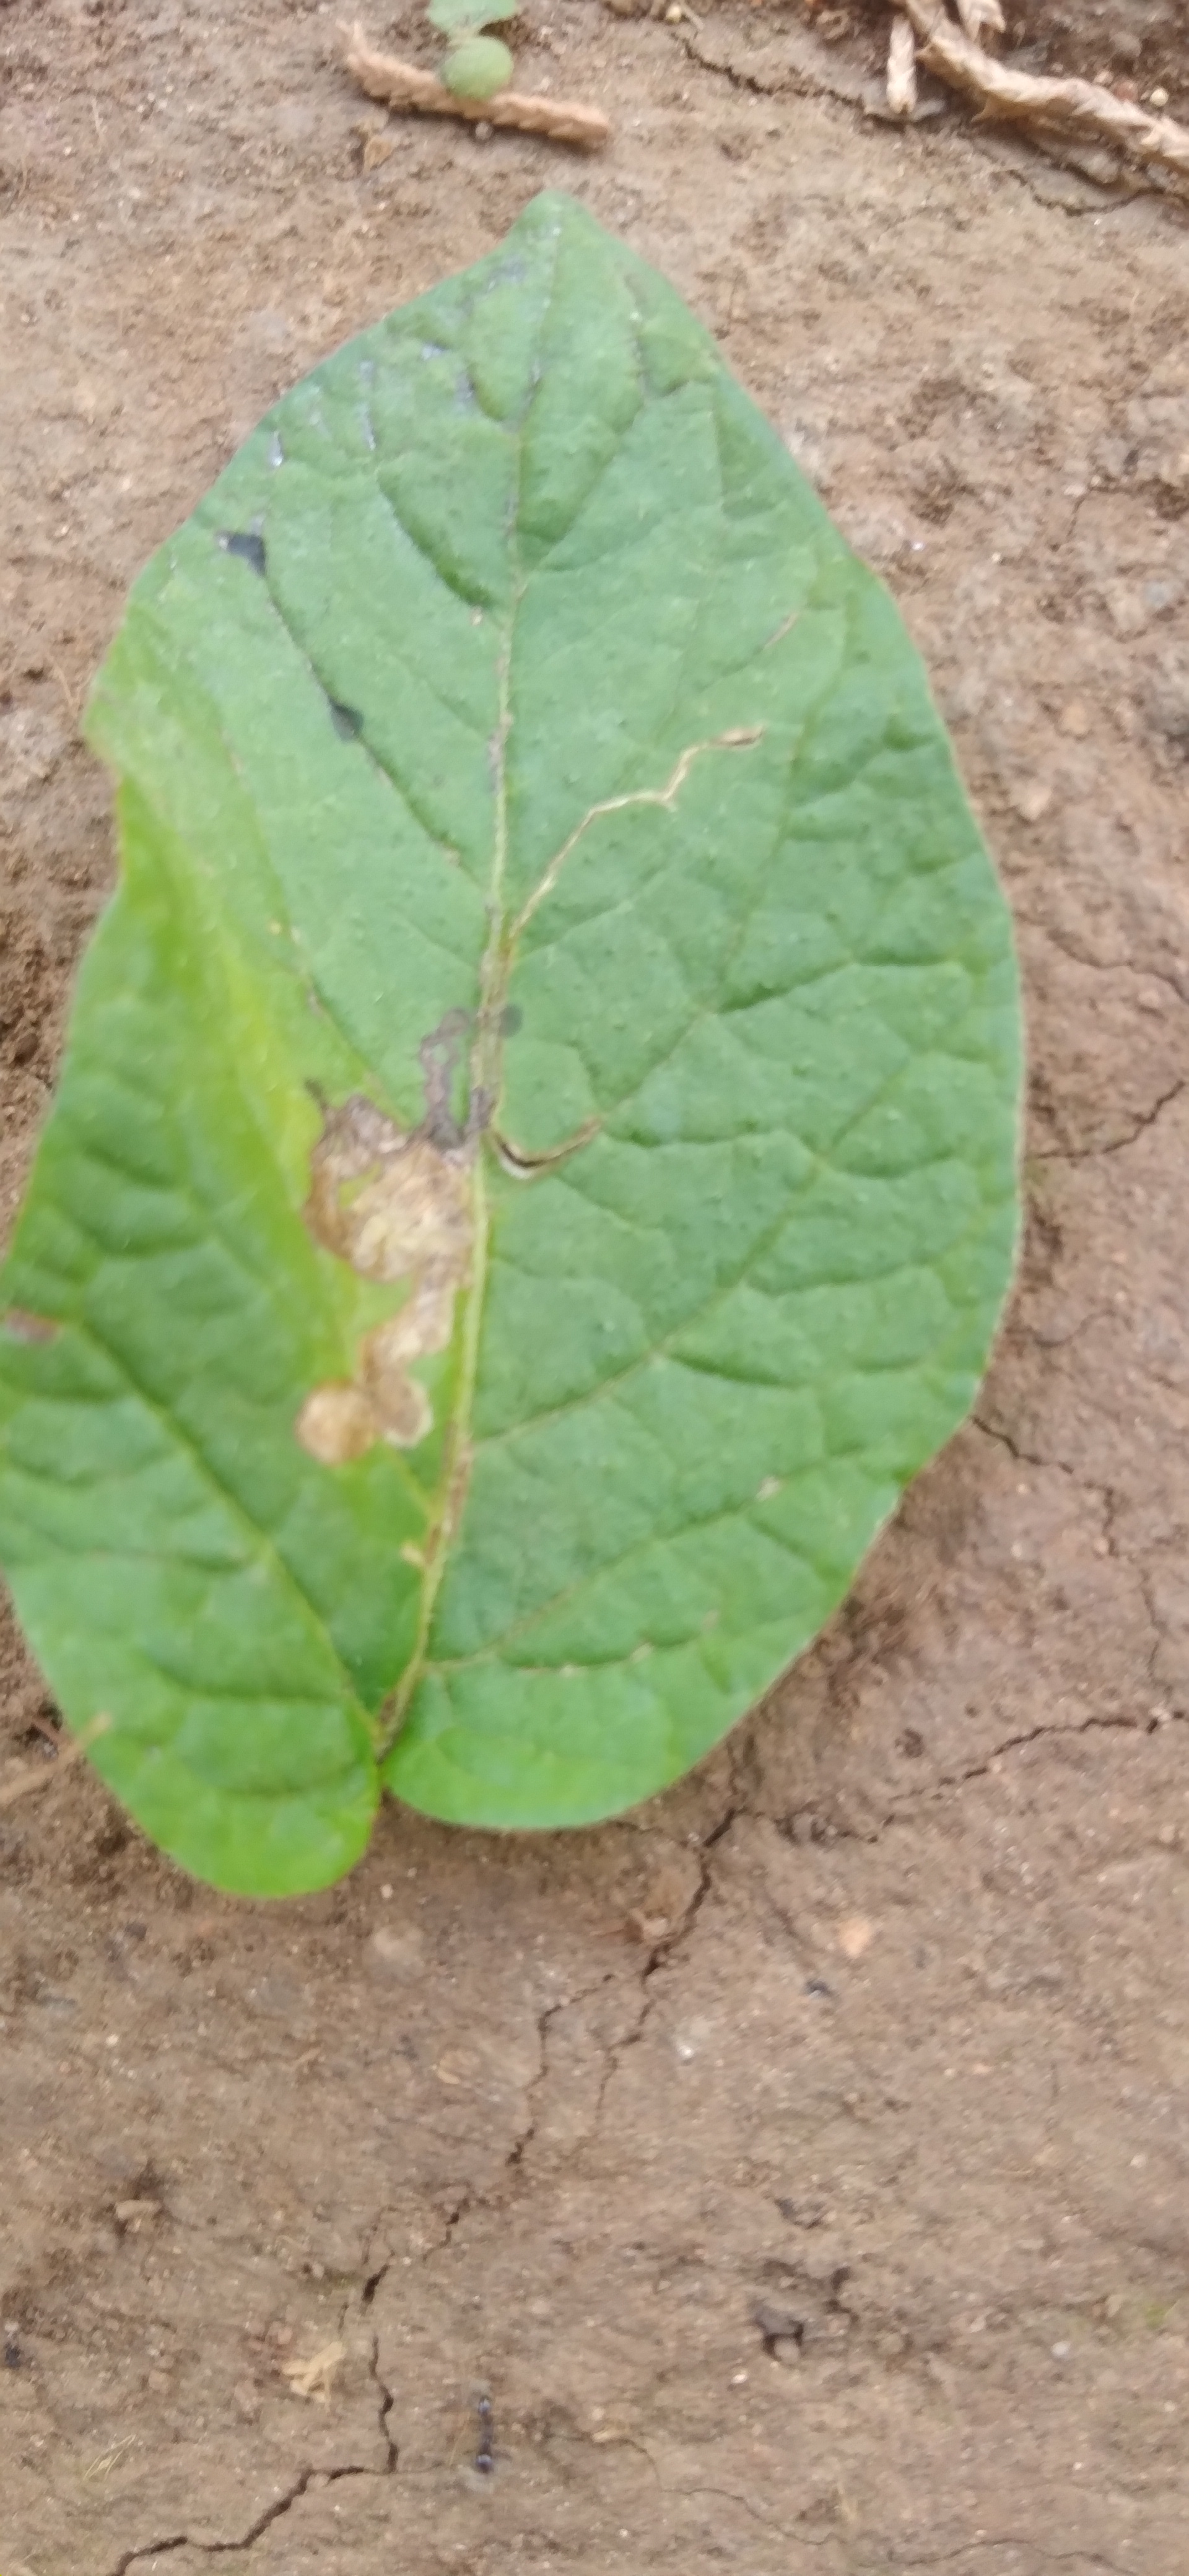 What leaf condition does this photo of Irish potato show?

early blight
